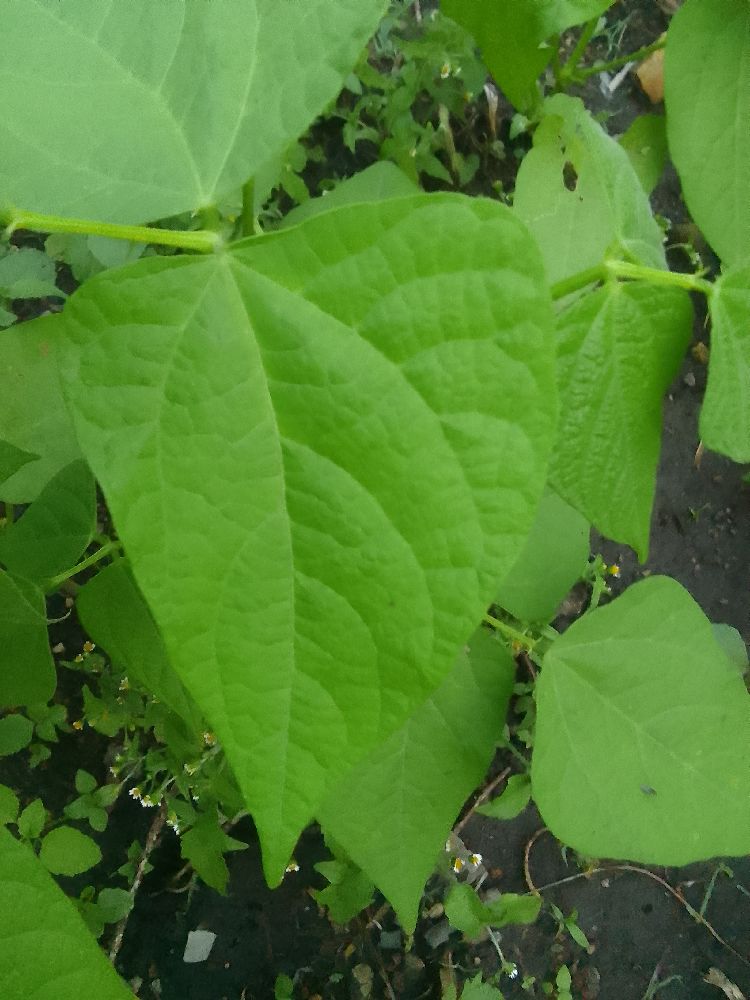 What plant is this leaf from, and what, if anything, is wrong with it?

common bean, healthy
